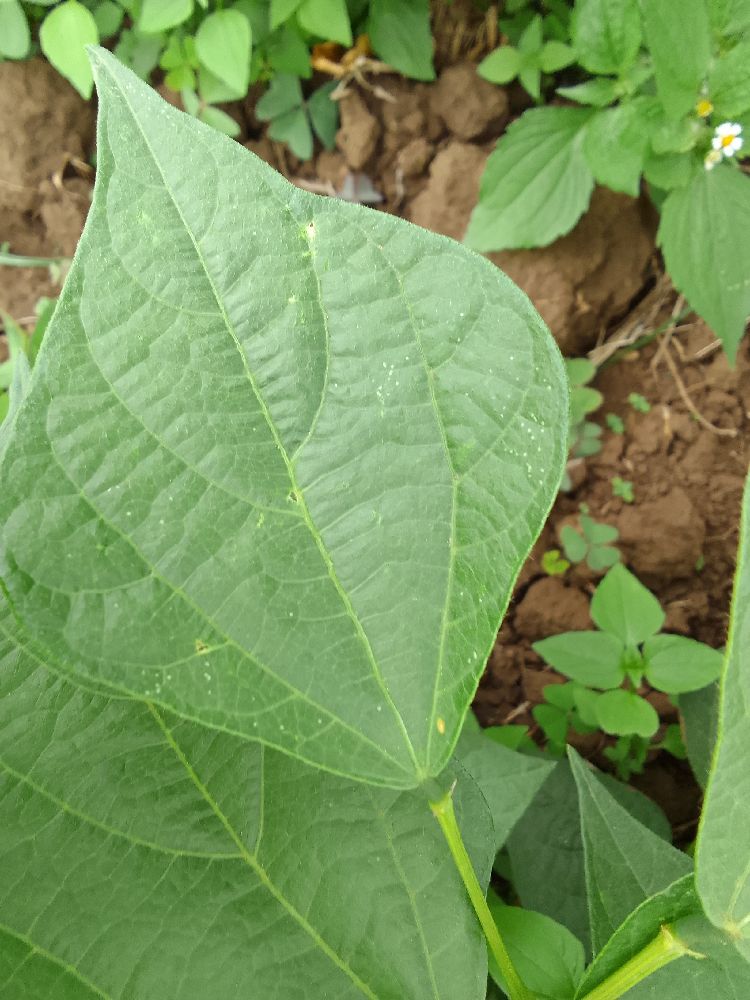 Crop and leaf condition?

common bean, healthy
